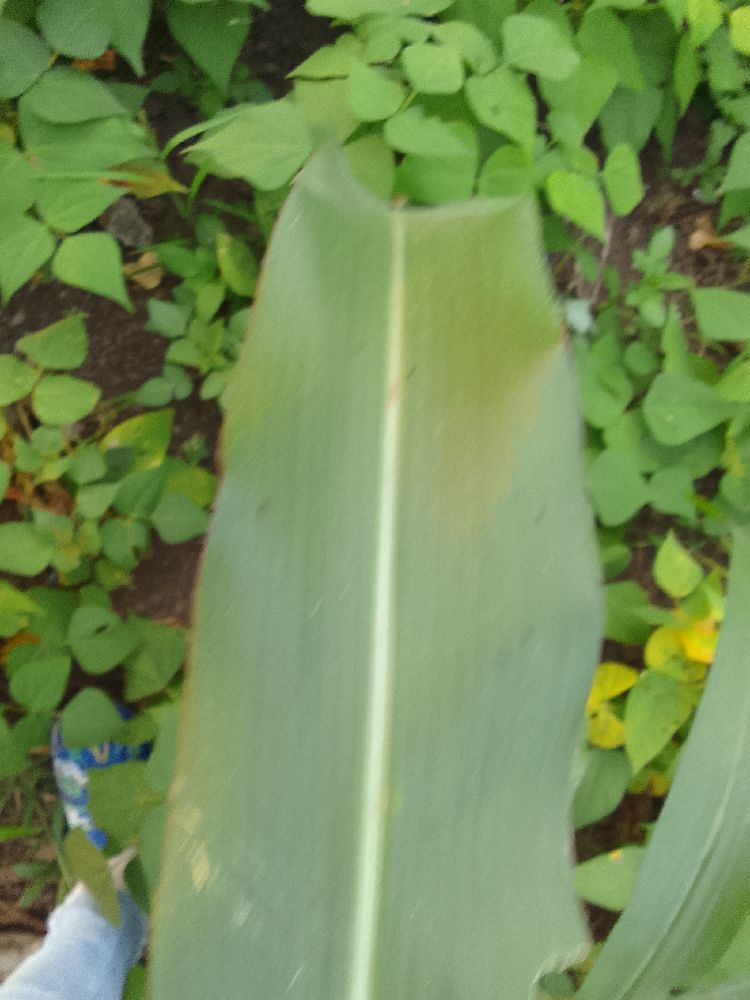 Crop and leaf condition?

maize, healthy
